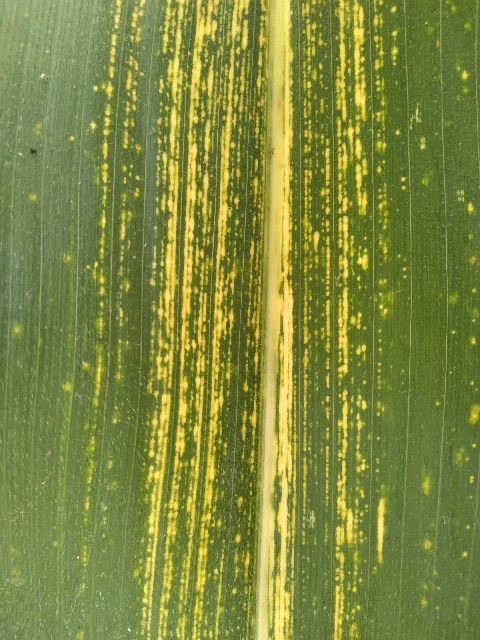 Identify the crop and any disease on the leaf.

maize, maize streak virus
